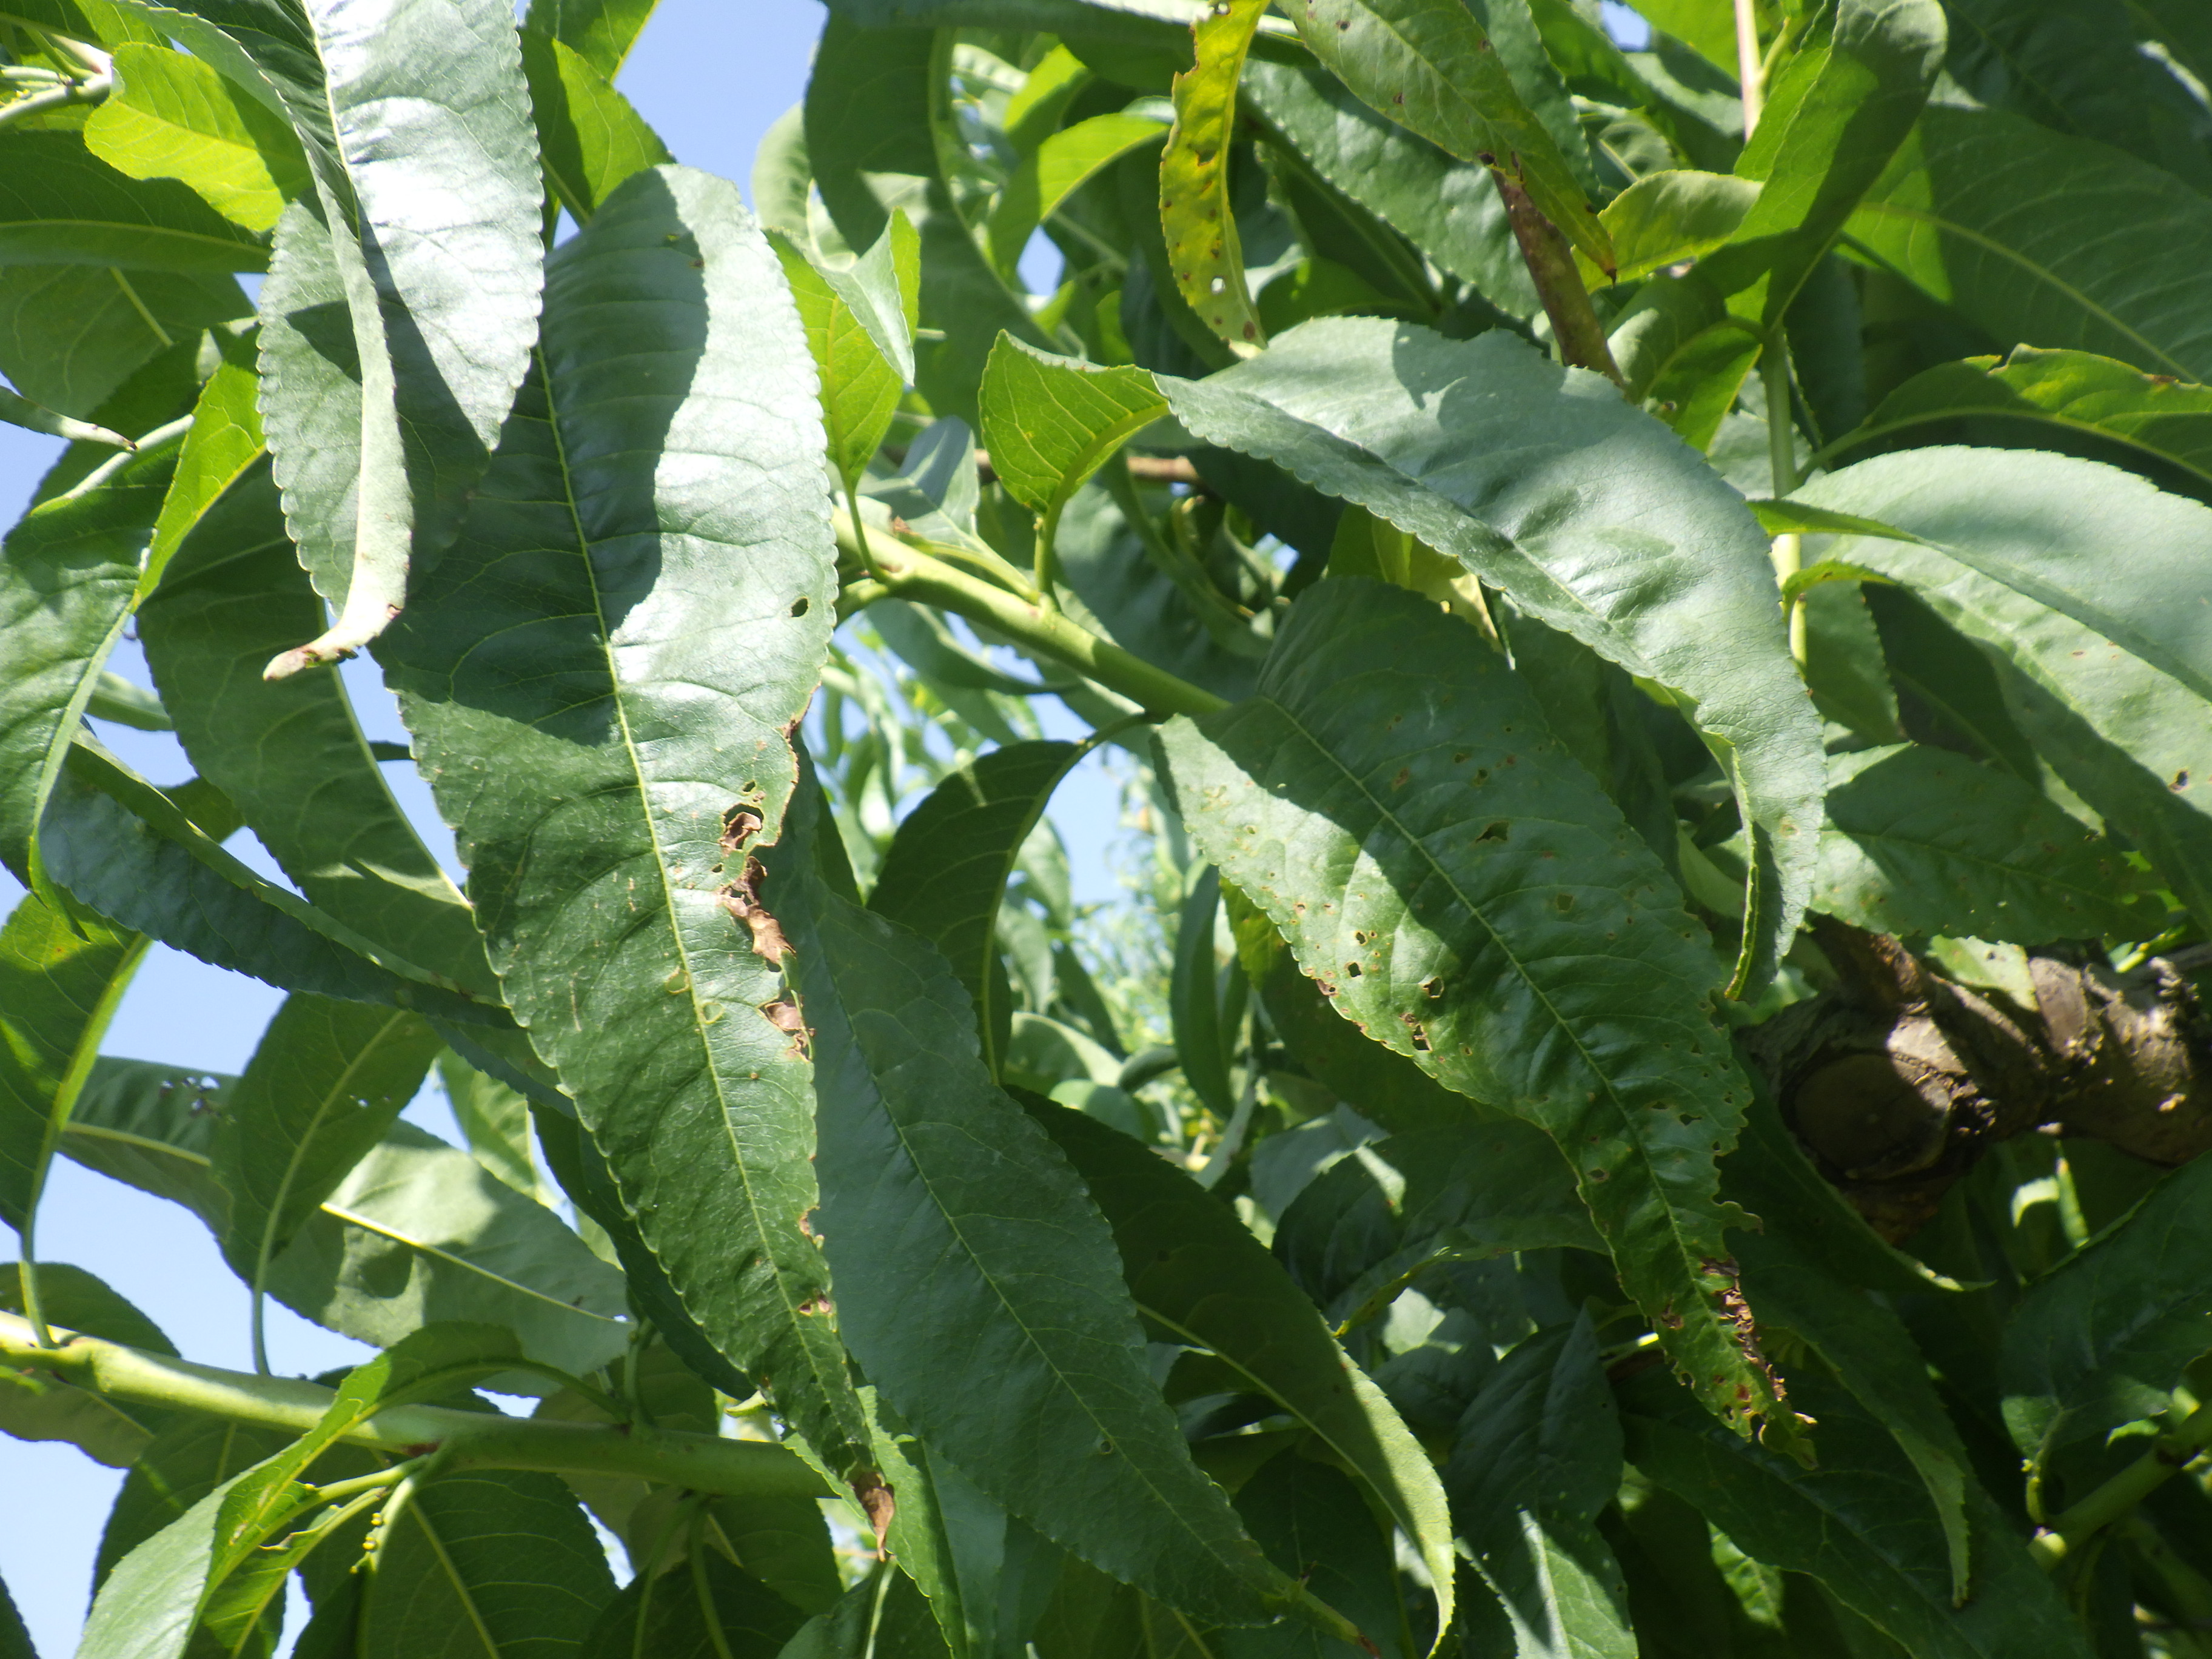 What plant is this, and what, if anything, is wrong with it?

peach, shot hole disease
